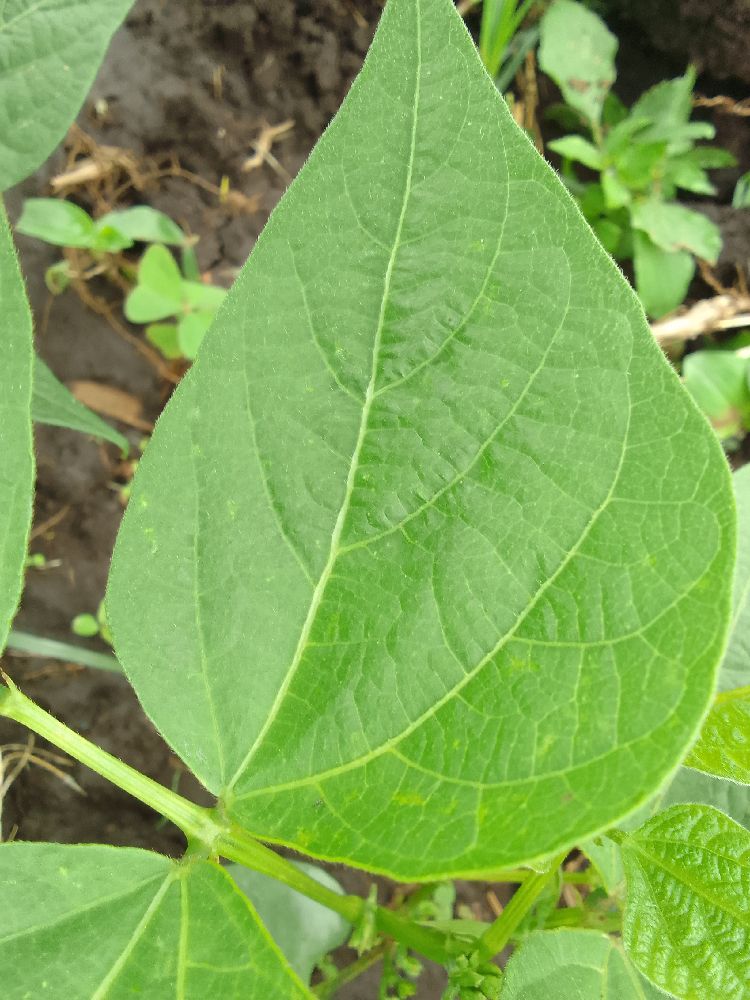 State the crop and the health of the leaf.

common bean, healthy
